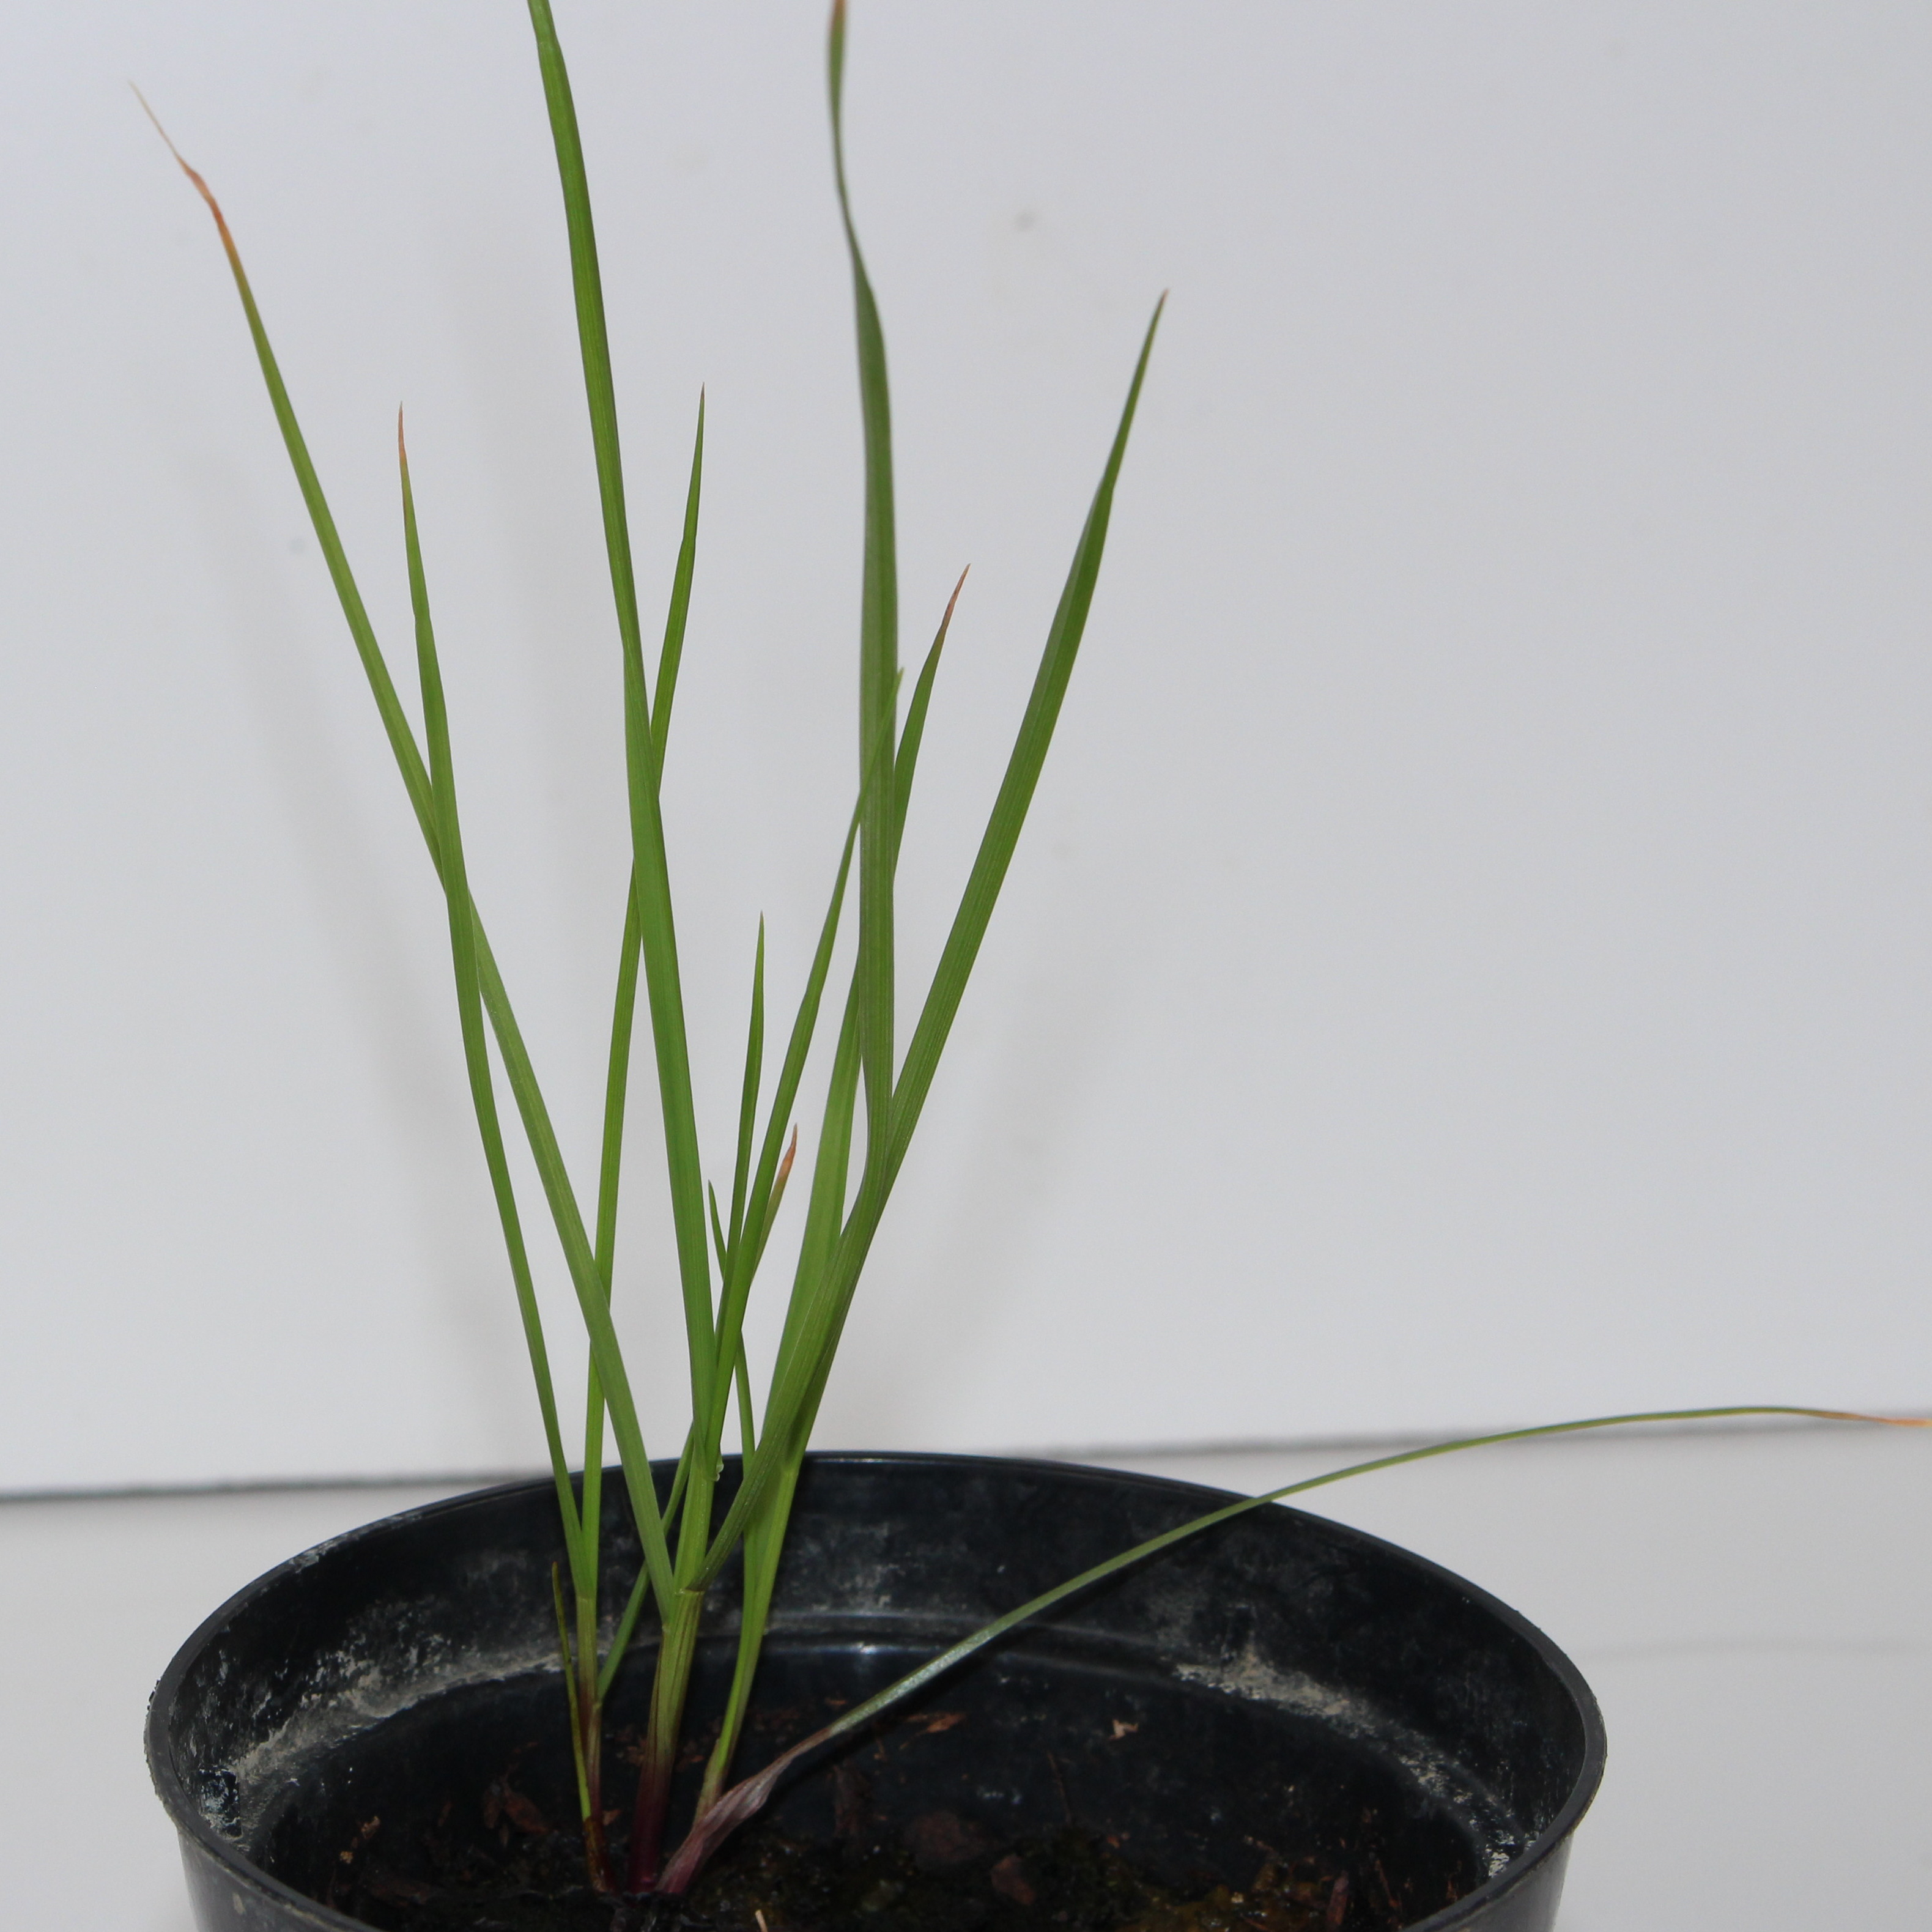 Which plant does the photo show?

Lolium multiflorum
